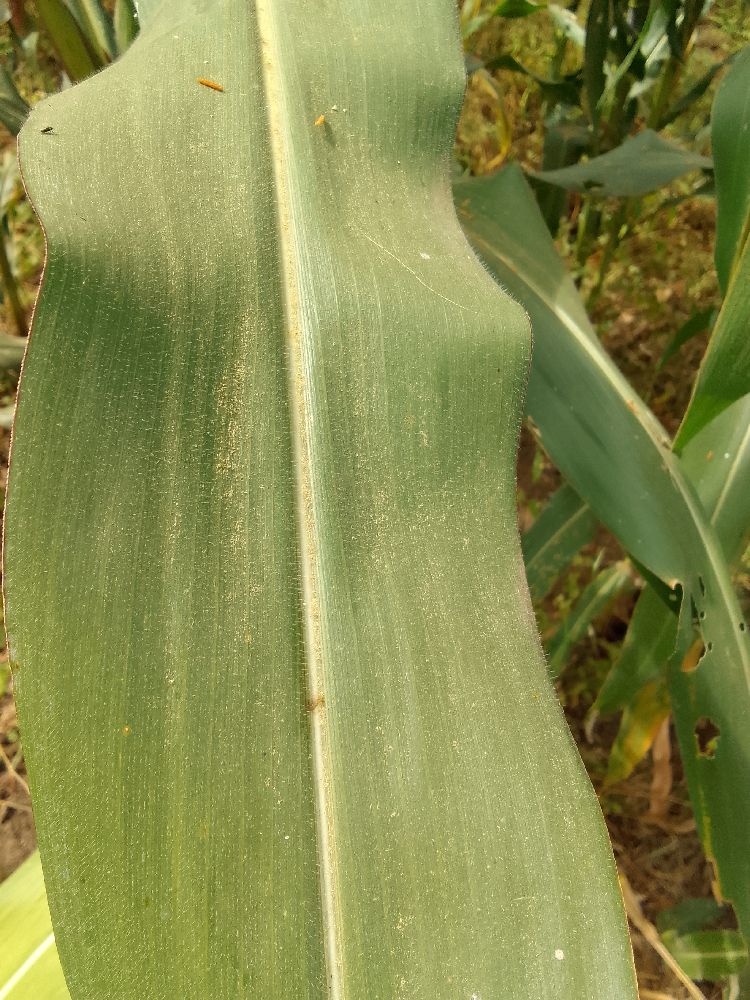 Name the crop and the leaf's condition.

maize, healthy
